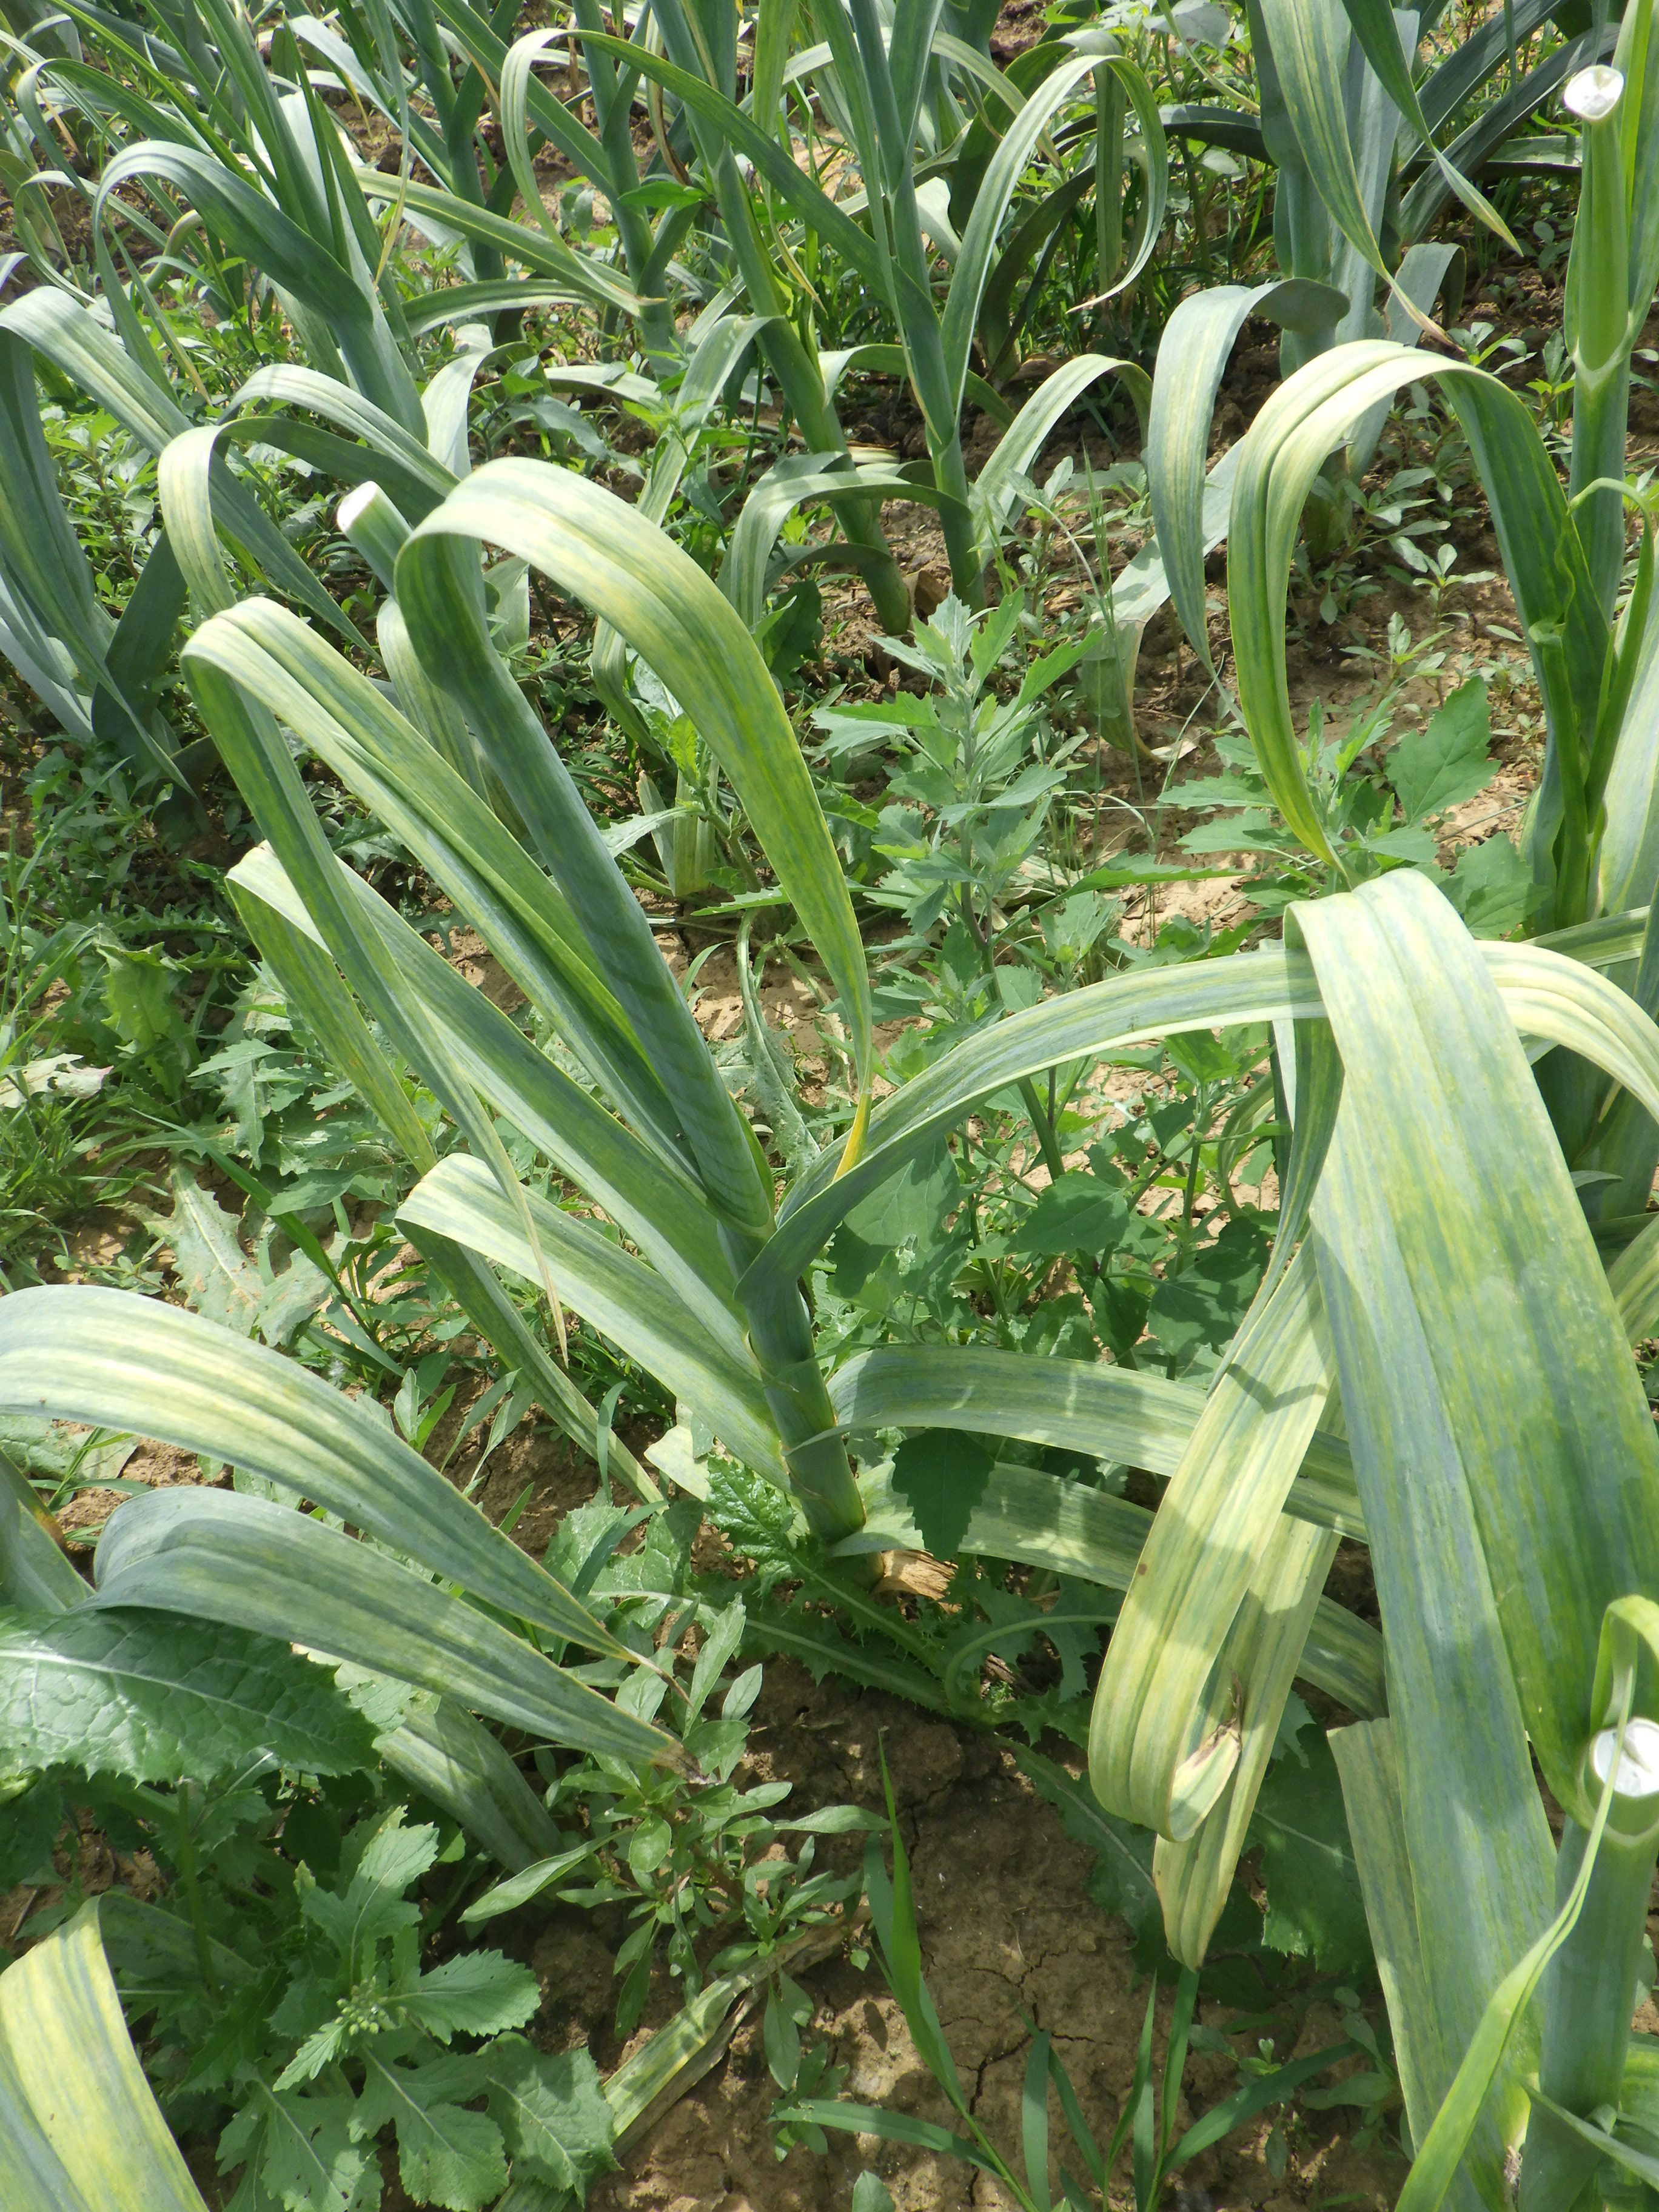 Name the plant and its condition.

elephant garlic, chlorosis
